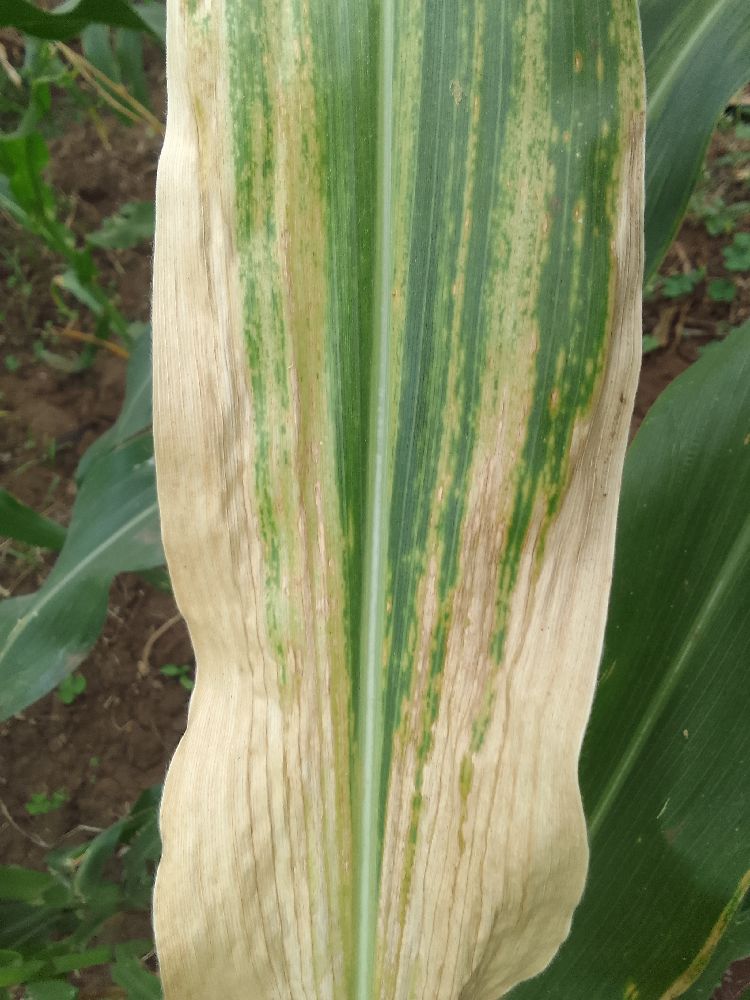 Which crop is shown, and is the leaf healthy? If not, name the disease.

maize, maize lethal necrosis
